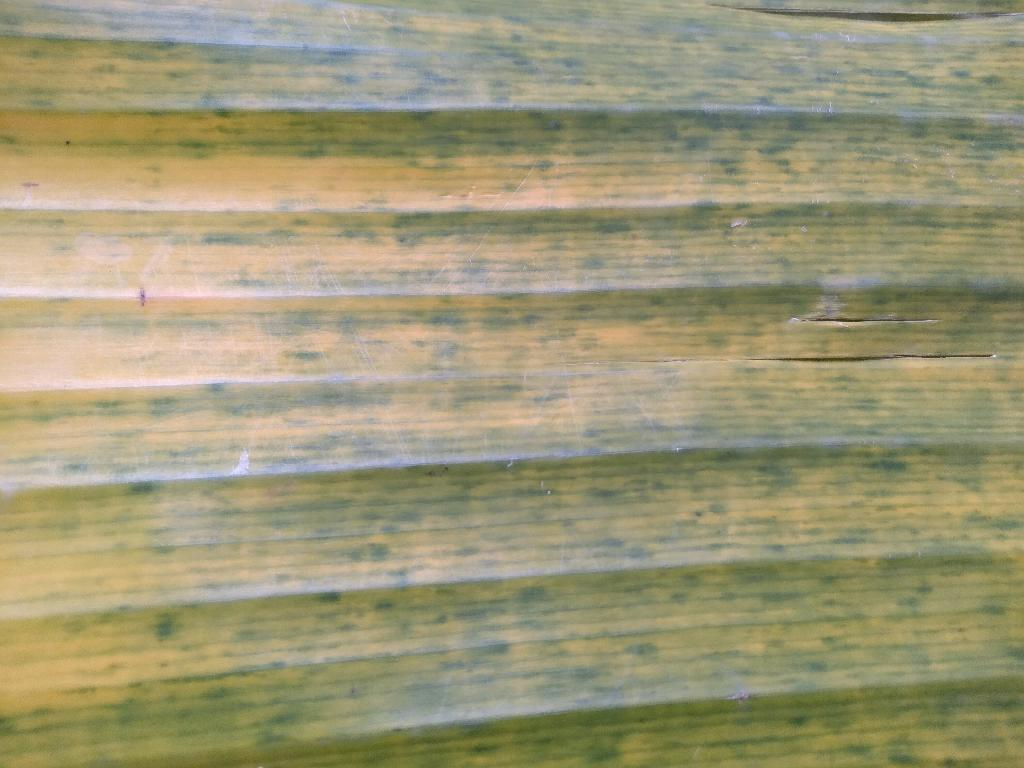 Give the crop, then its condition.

banana, fusarium wilt race 1
